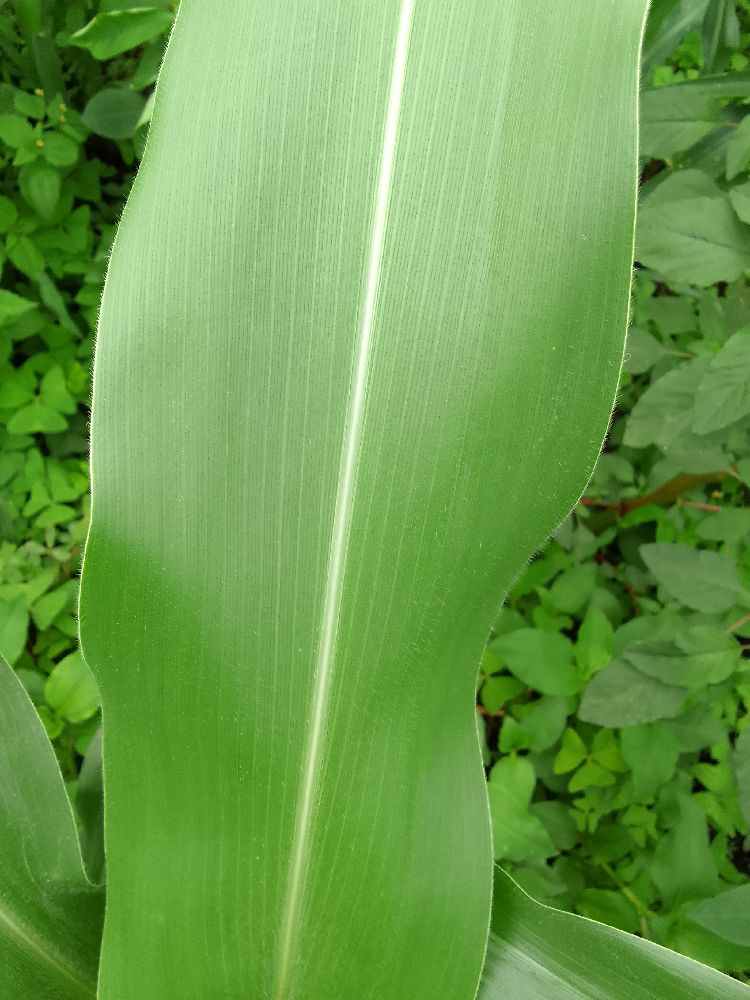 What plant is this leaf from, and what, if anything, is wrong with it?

maize, healthy
